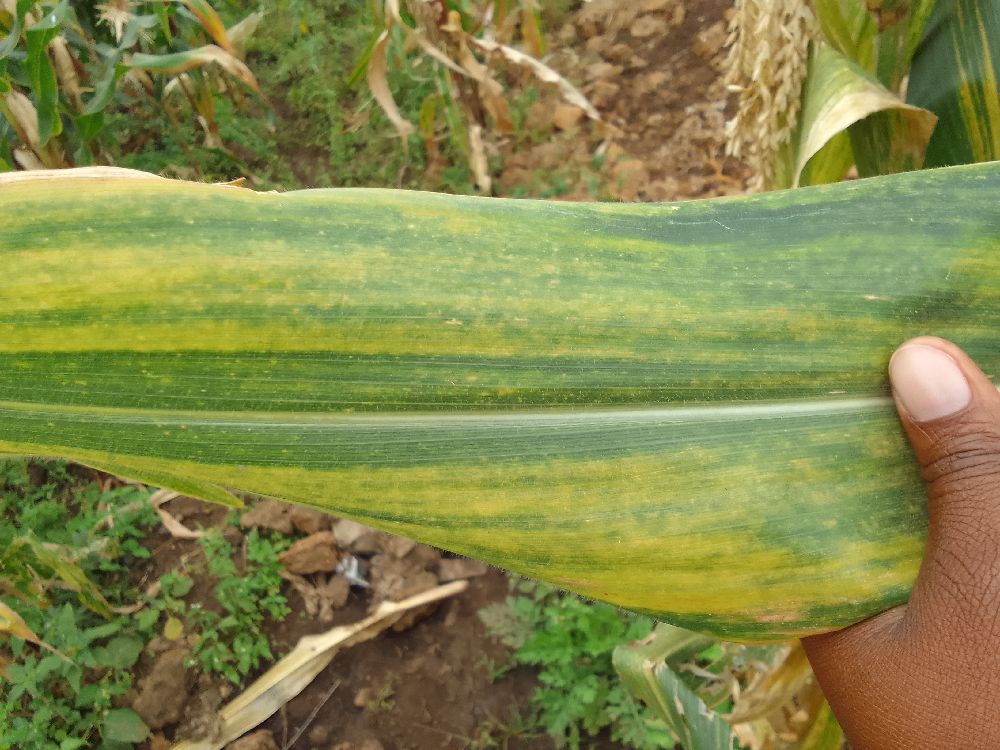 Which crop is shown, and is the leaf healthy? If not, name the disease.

maize, maize lethal necrosis
